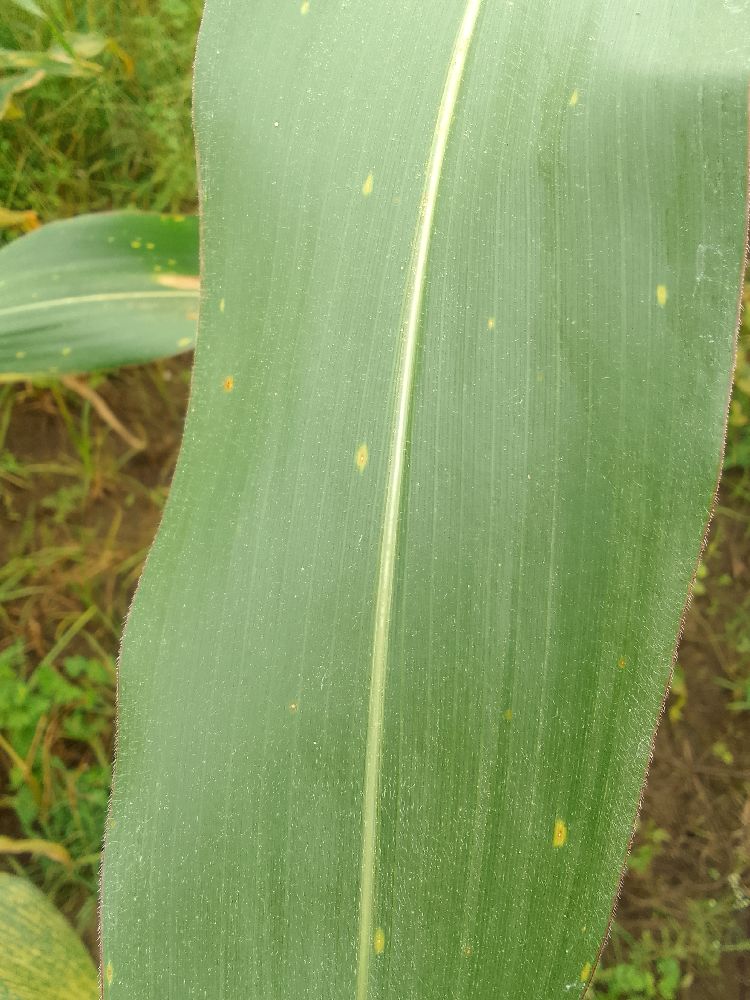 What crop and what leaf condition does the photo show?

maize, healthy
